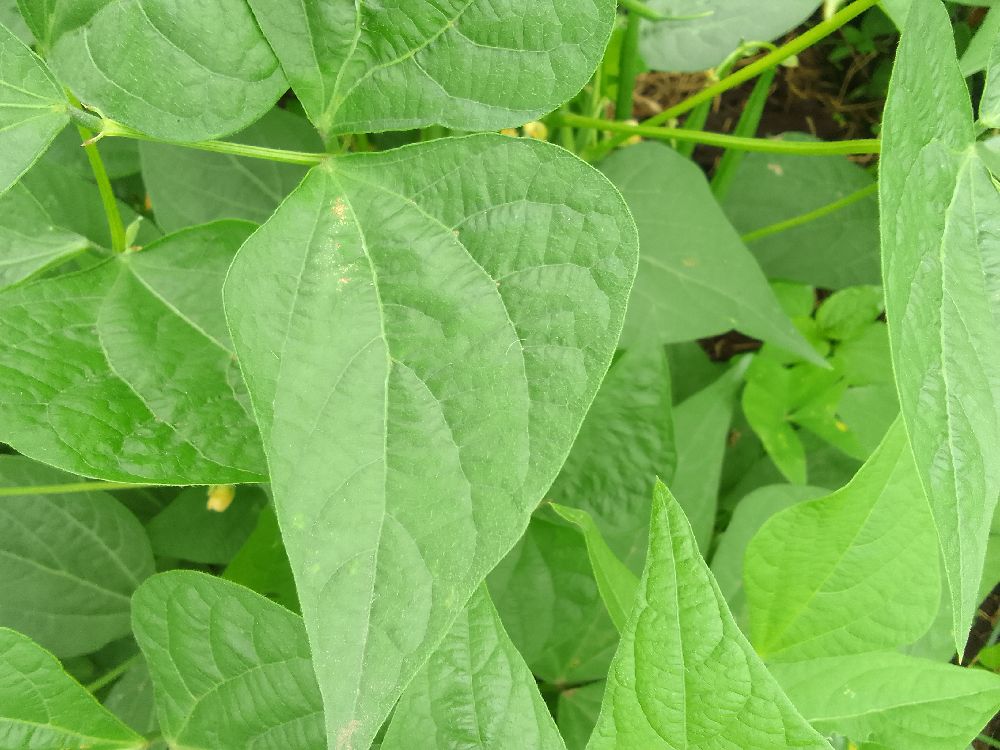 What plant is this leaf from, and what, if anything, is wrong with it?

common bean, healthy
